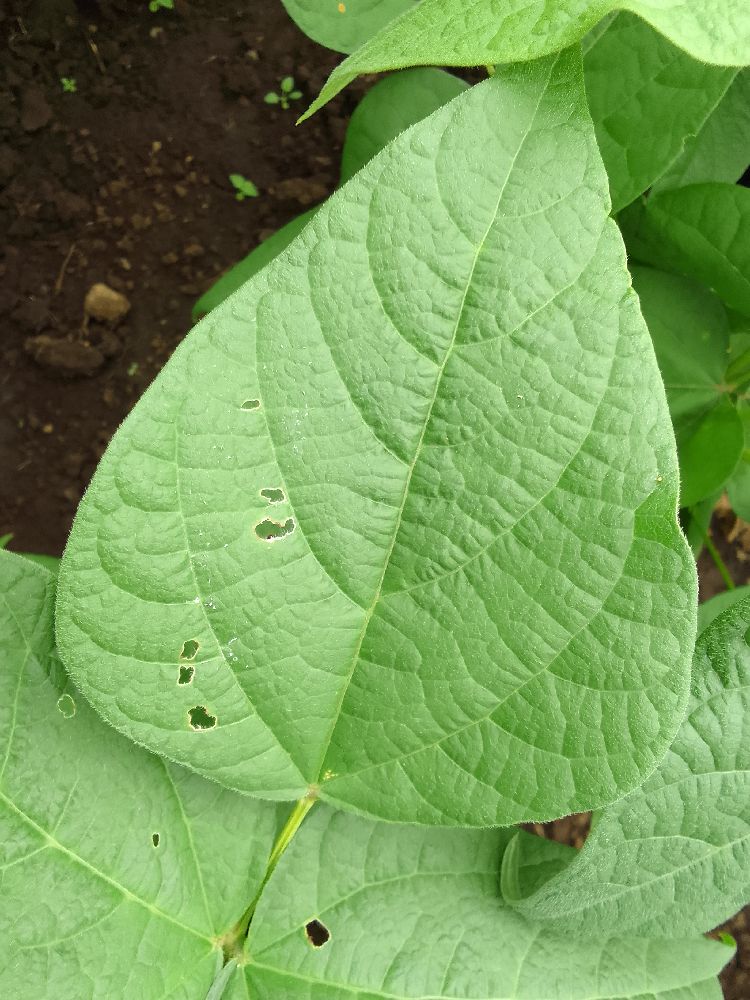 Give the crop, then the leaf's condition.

common bean, healthy
